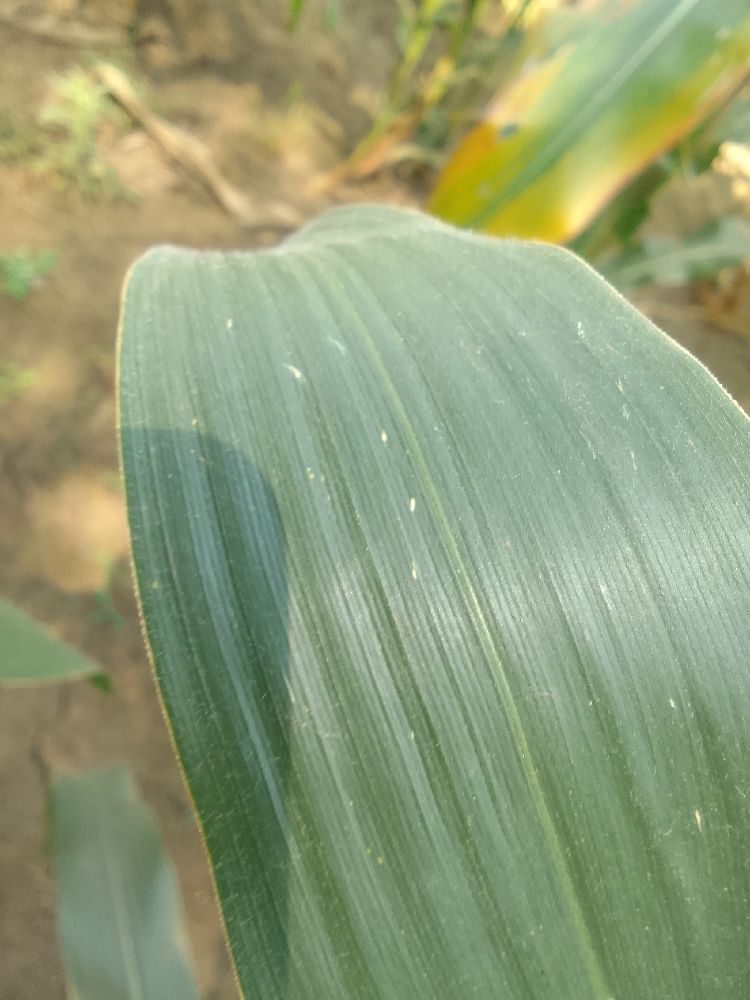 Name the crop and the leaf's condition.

maize, healthy
